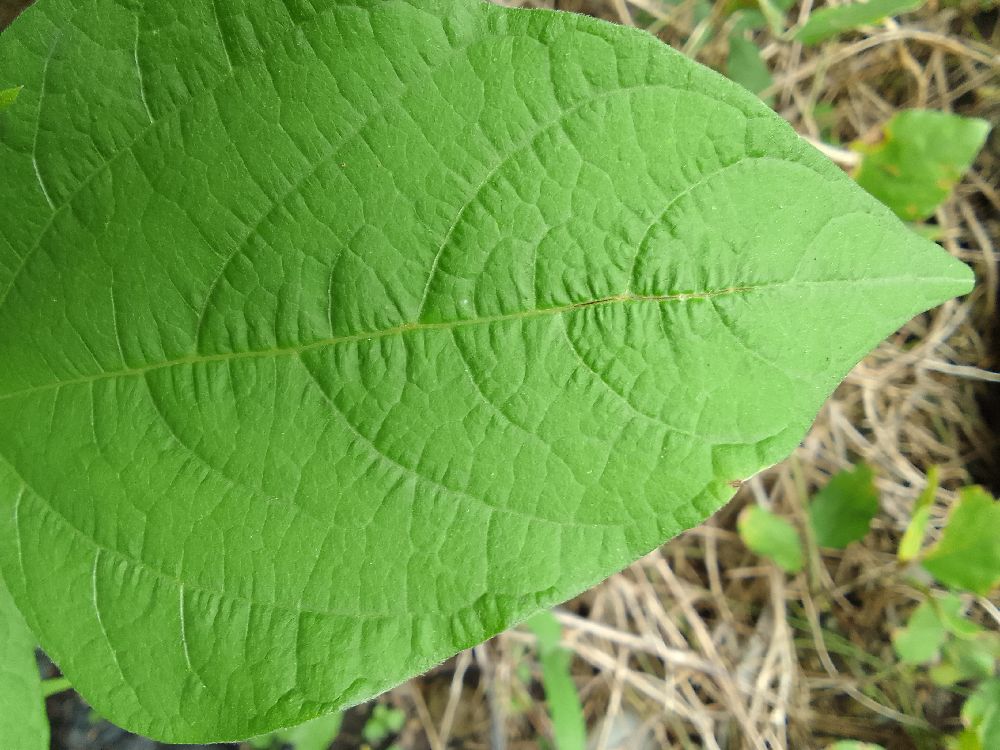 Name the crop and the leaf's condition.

common bean, healthy
